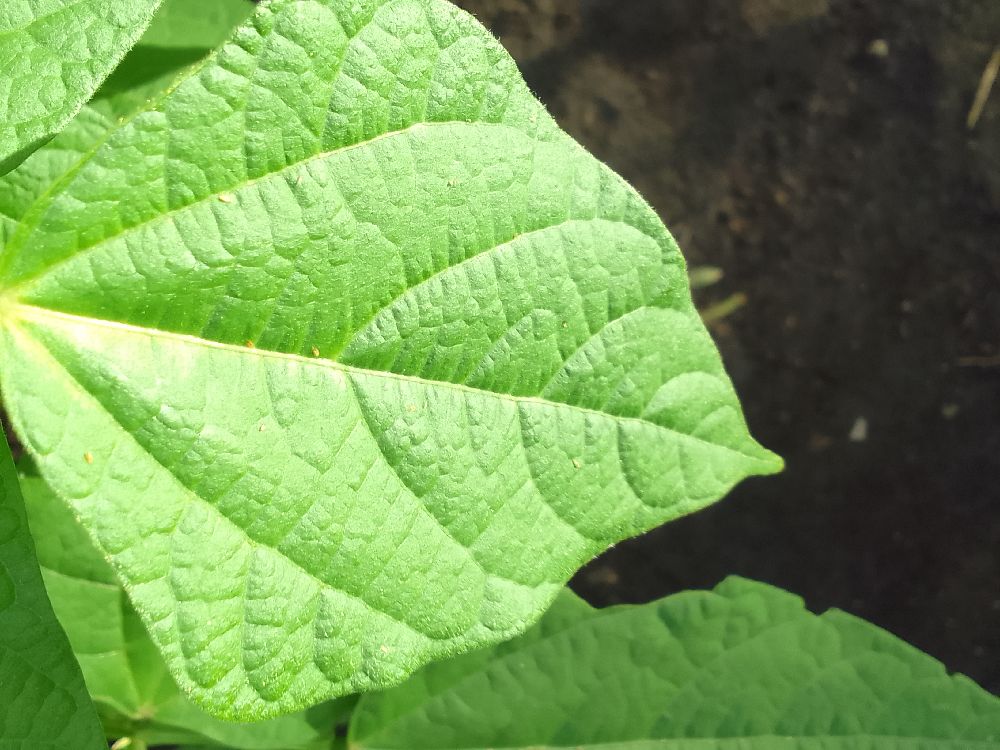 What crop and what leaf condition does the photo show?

common bean, healthy
